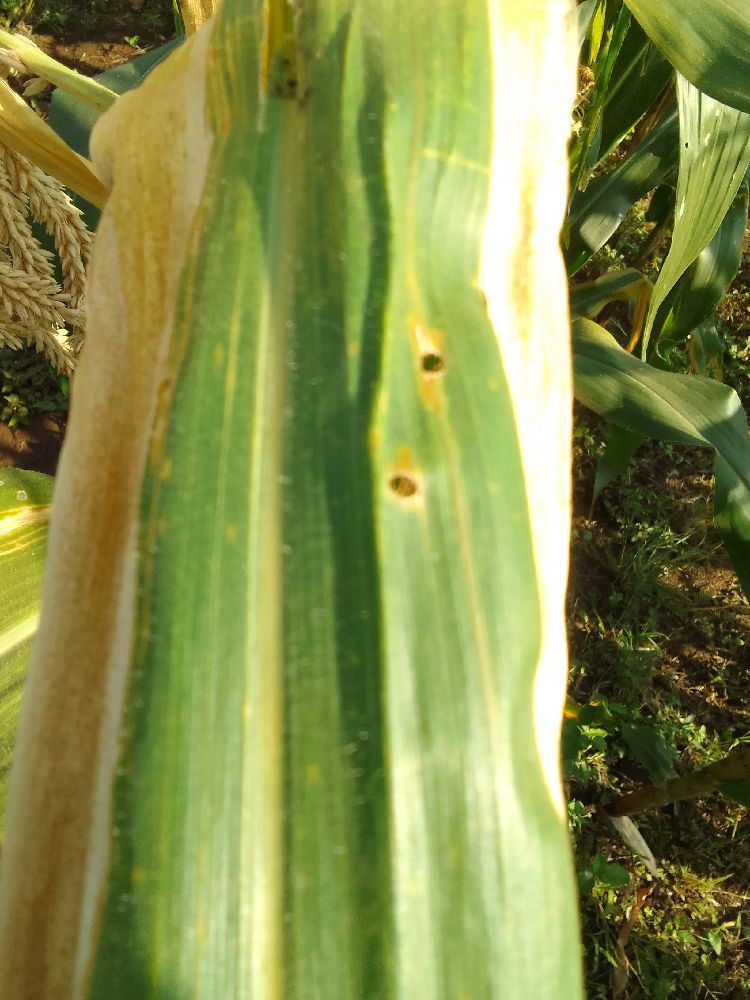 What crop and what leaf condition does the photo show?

maize, maize lethal necrosis
